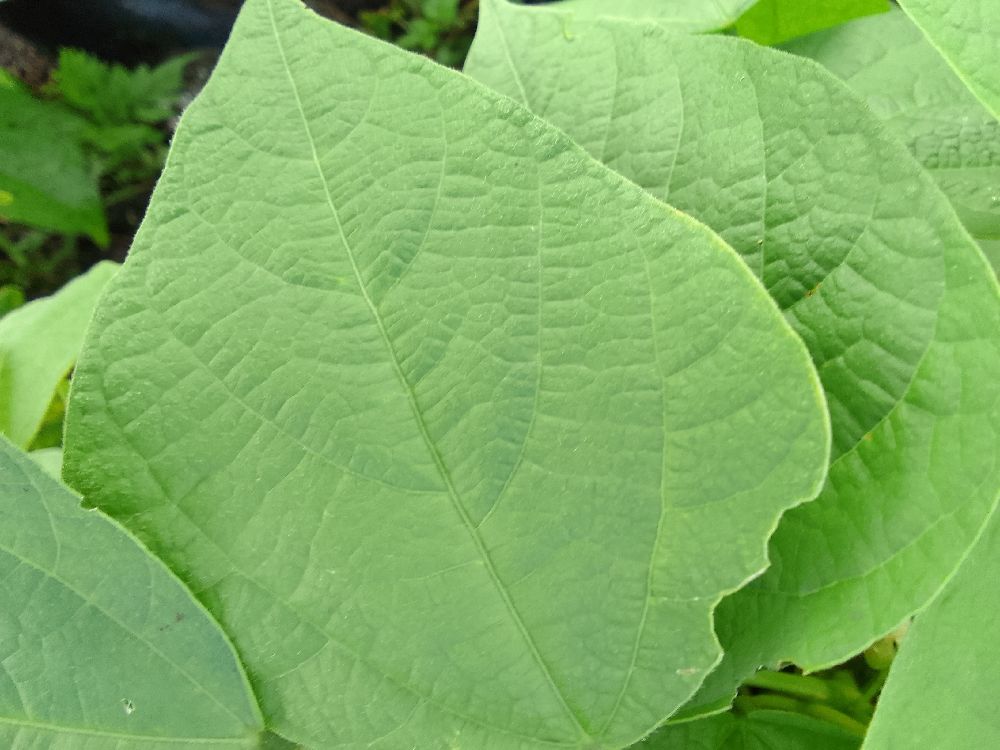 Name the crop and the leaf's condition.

common bean, healthy
